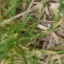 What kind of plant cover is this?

grass
